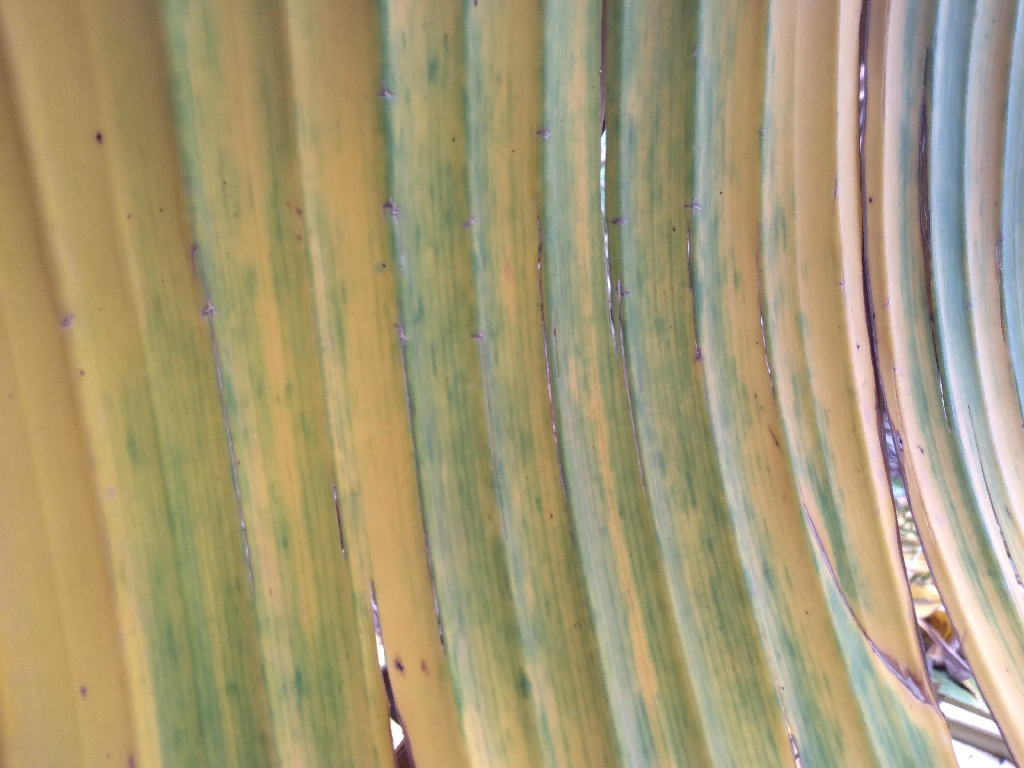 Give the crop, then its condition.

banana, fusarium wilt race 1
